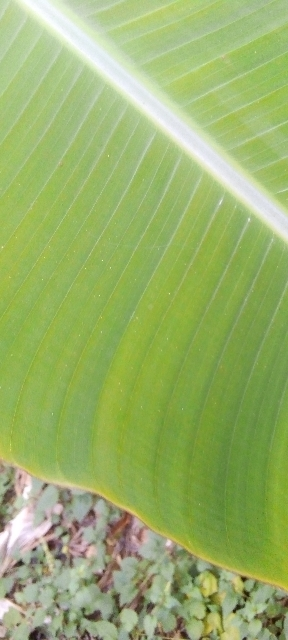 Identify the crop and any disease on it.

banana, healthy
